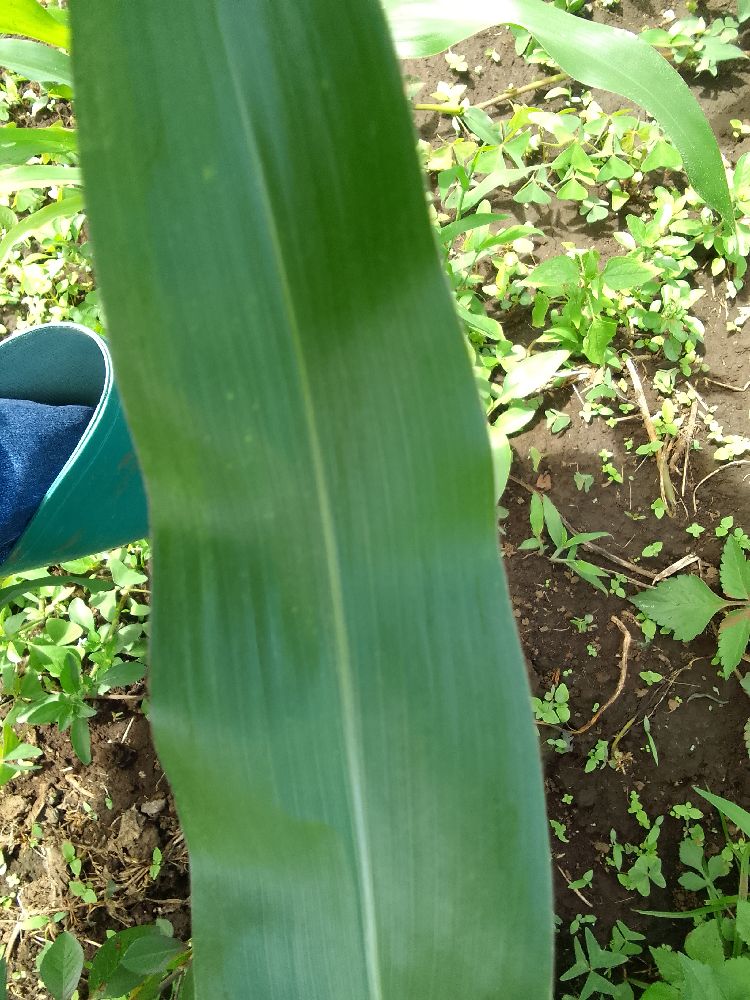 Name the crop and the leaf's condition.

maize, healthy
